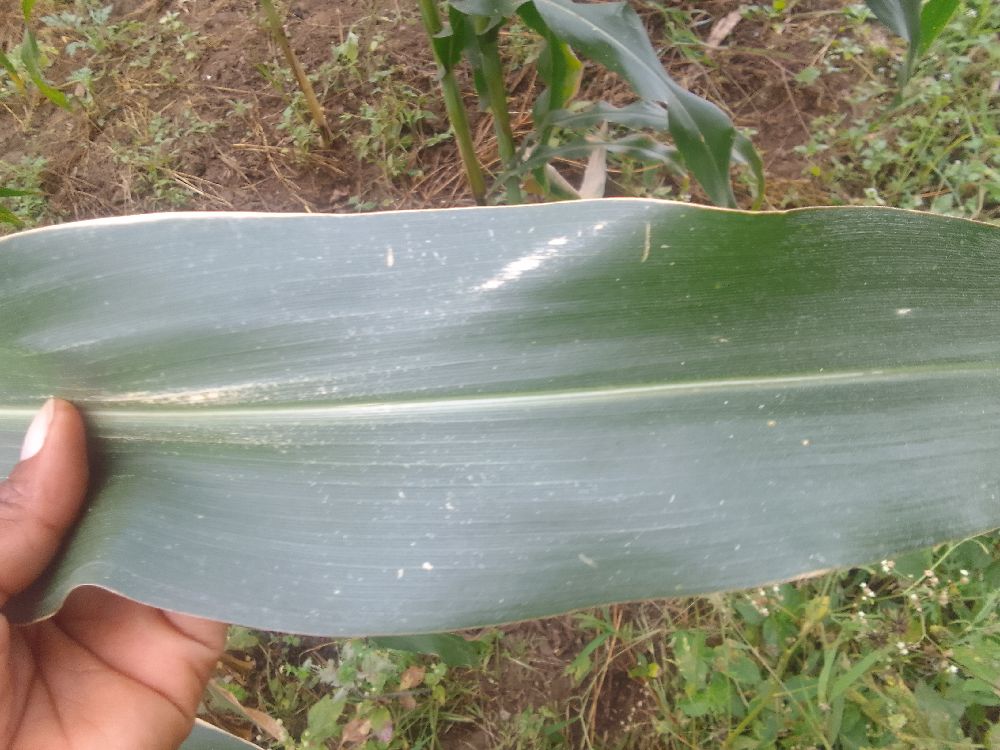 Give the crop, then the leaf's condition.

maize, healthy
